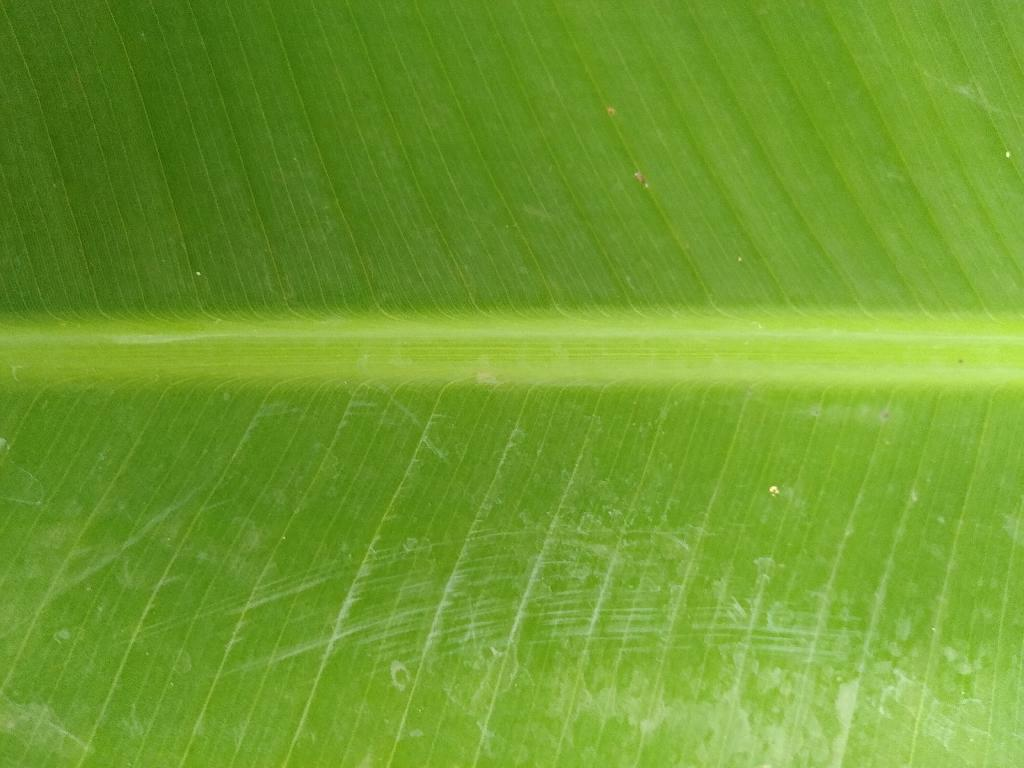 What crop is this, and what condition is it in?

banana, healthy
